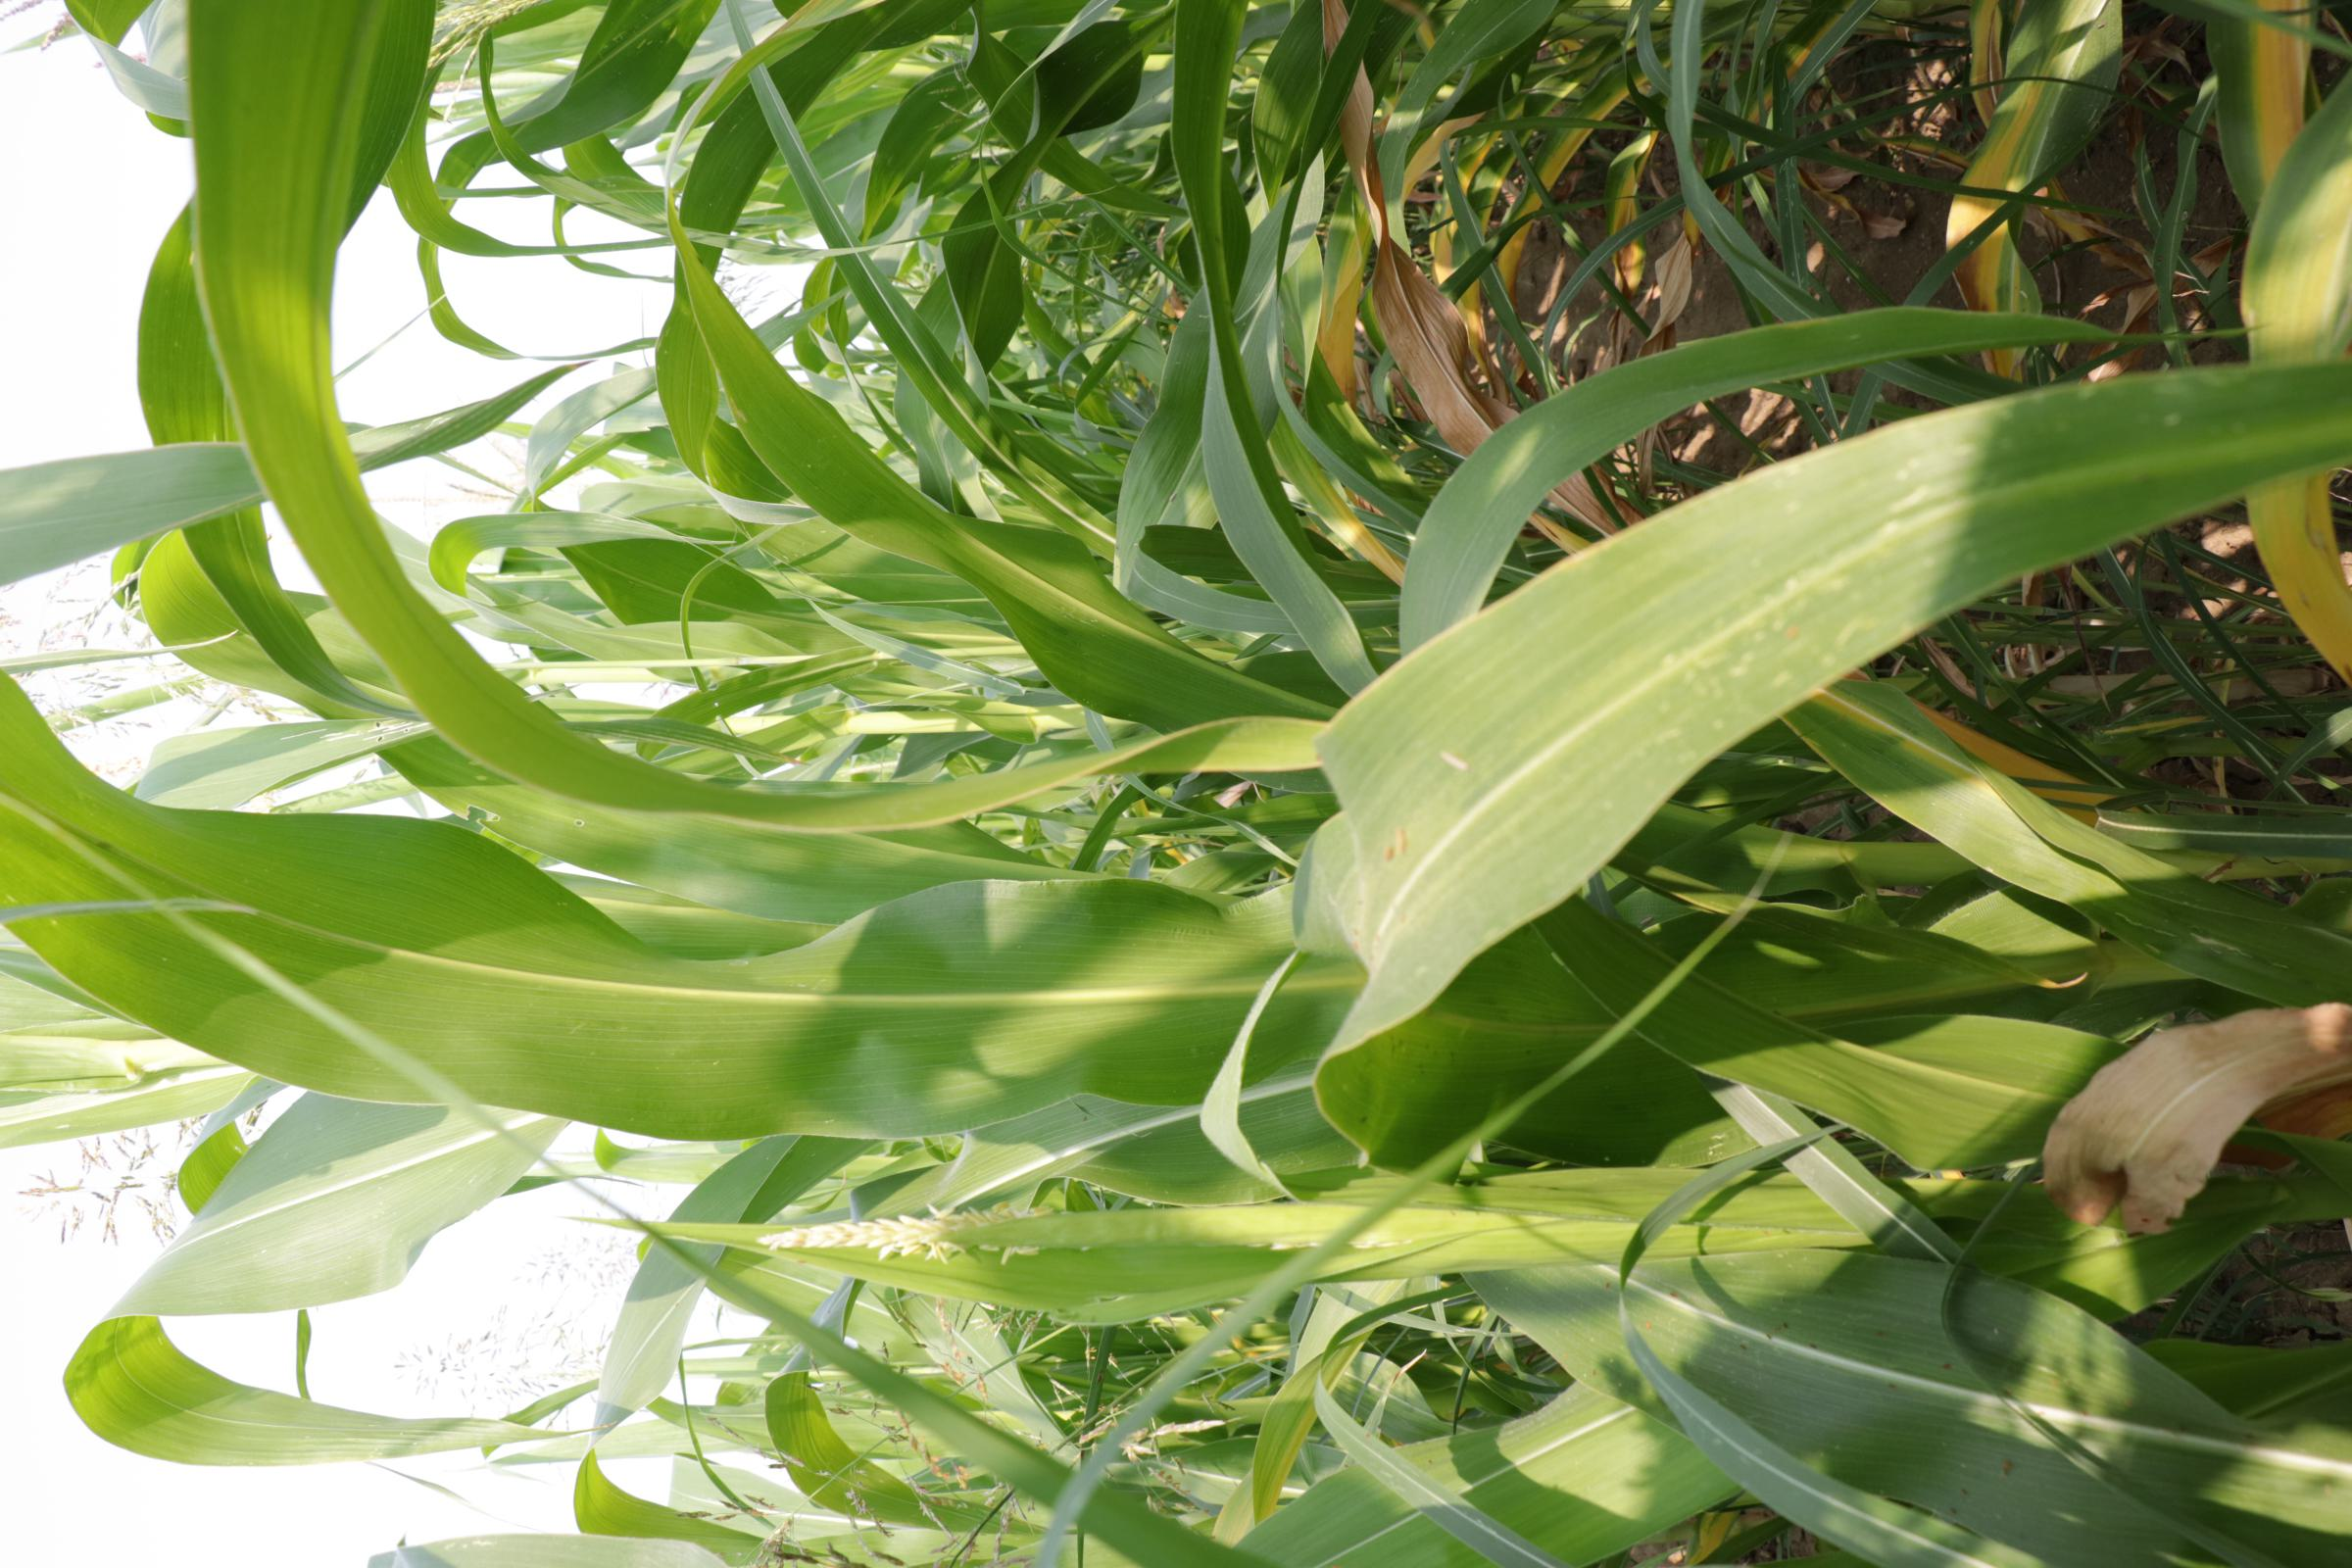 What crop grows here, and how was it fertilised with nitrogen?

maize, reduced nitrogen fertilisation
